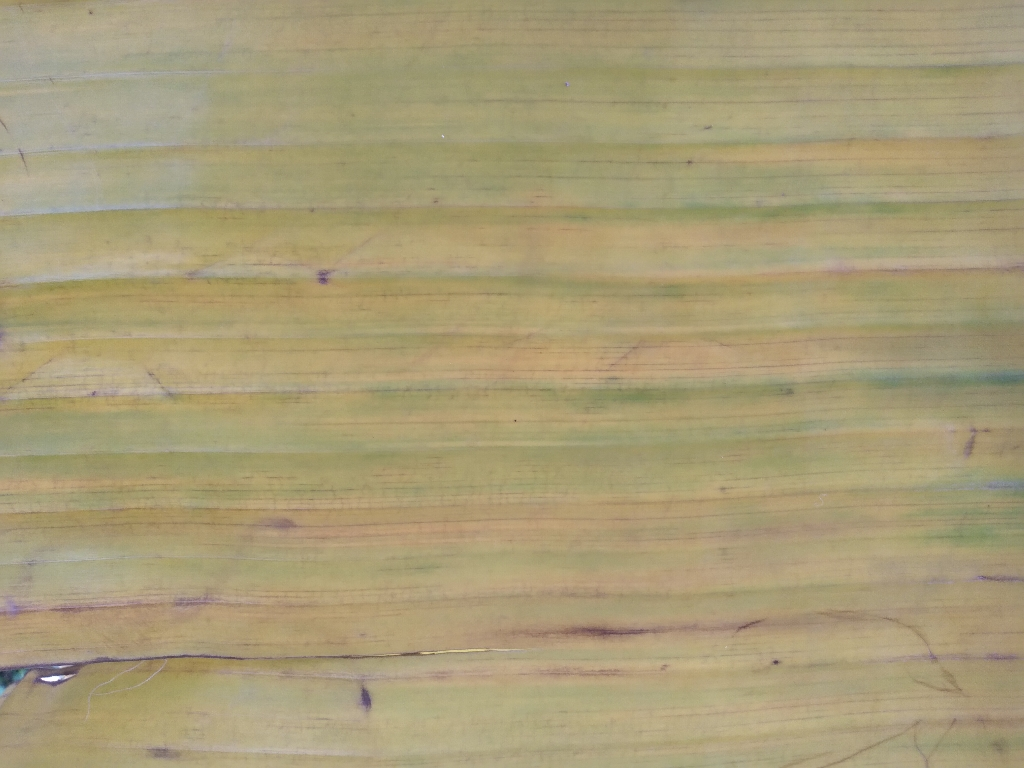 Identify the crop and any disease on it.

banana, fusarium wilt race 1
